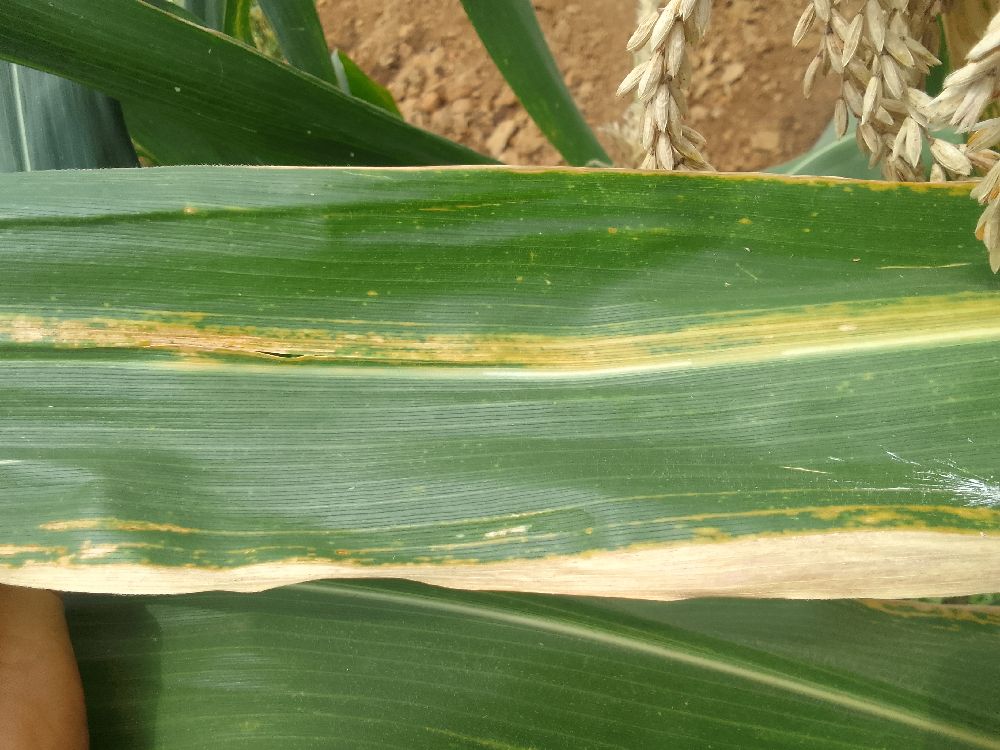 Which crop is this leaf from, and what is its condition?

maize, maize lethal necrosis
